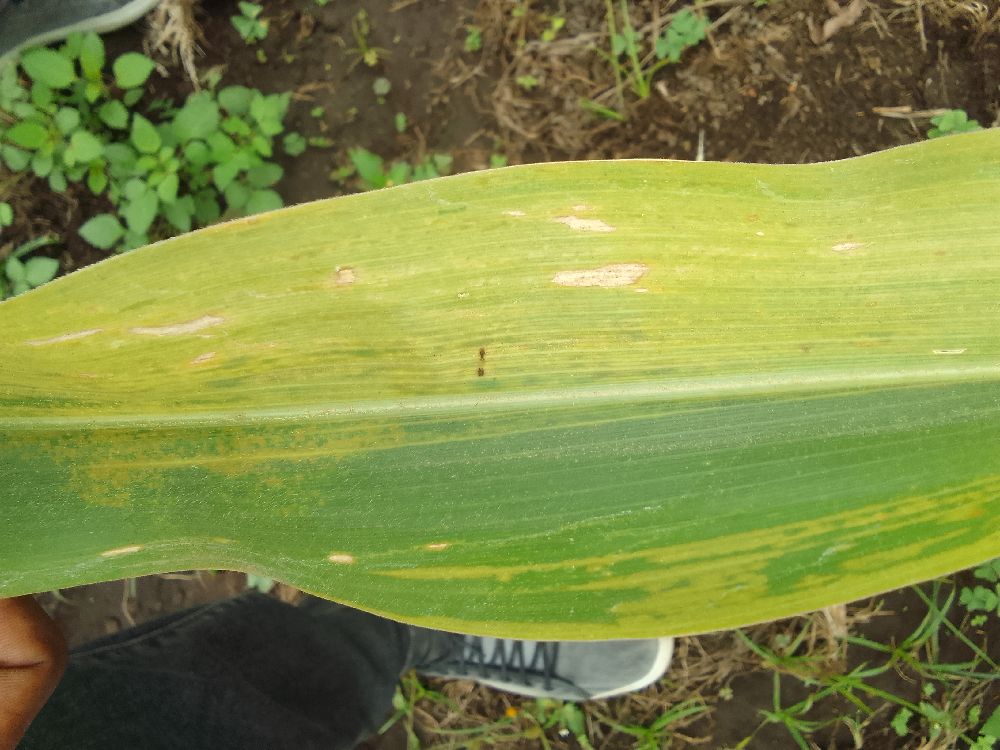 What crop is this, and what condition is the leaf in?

maize, maize lethal necrosis
